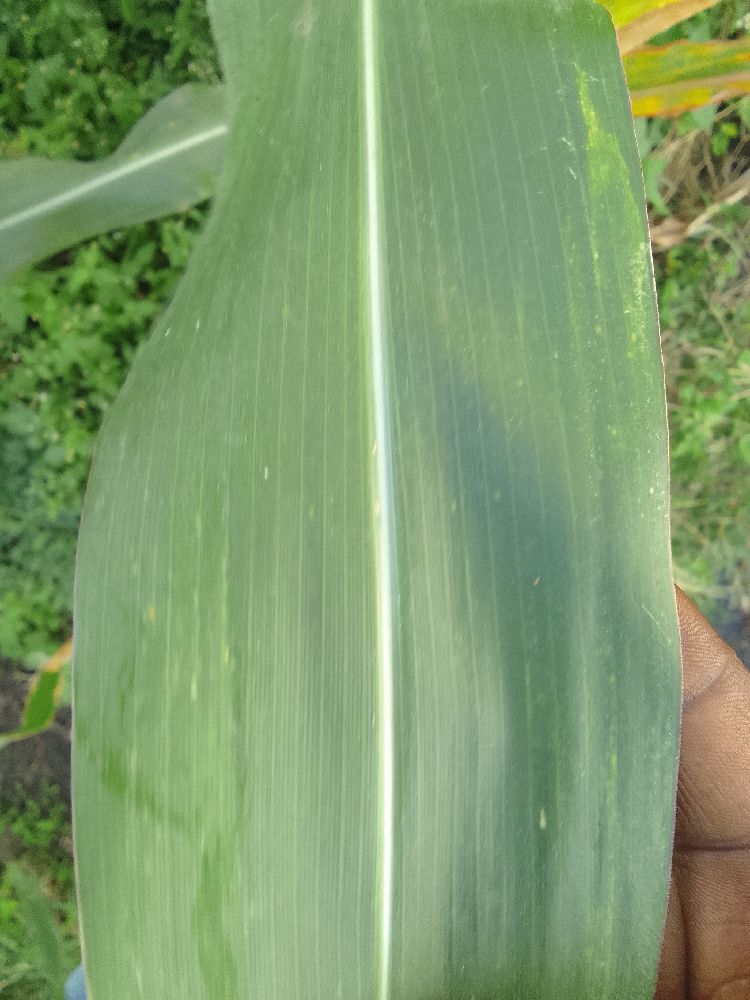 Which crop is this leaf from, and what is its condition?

maize, healthy
